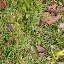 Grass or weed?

grass
